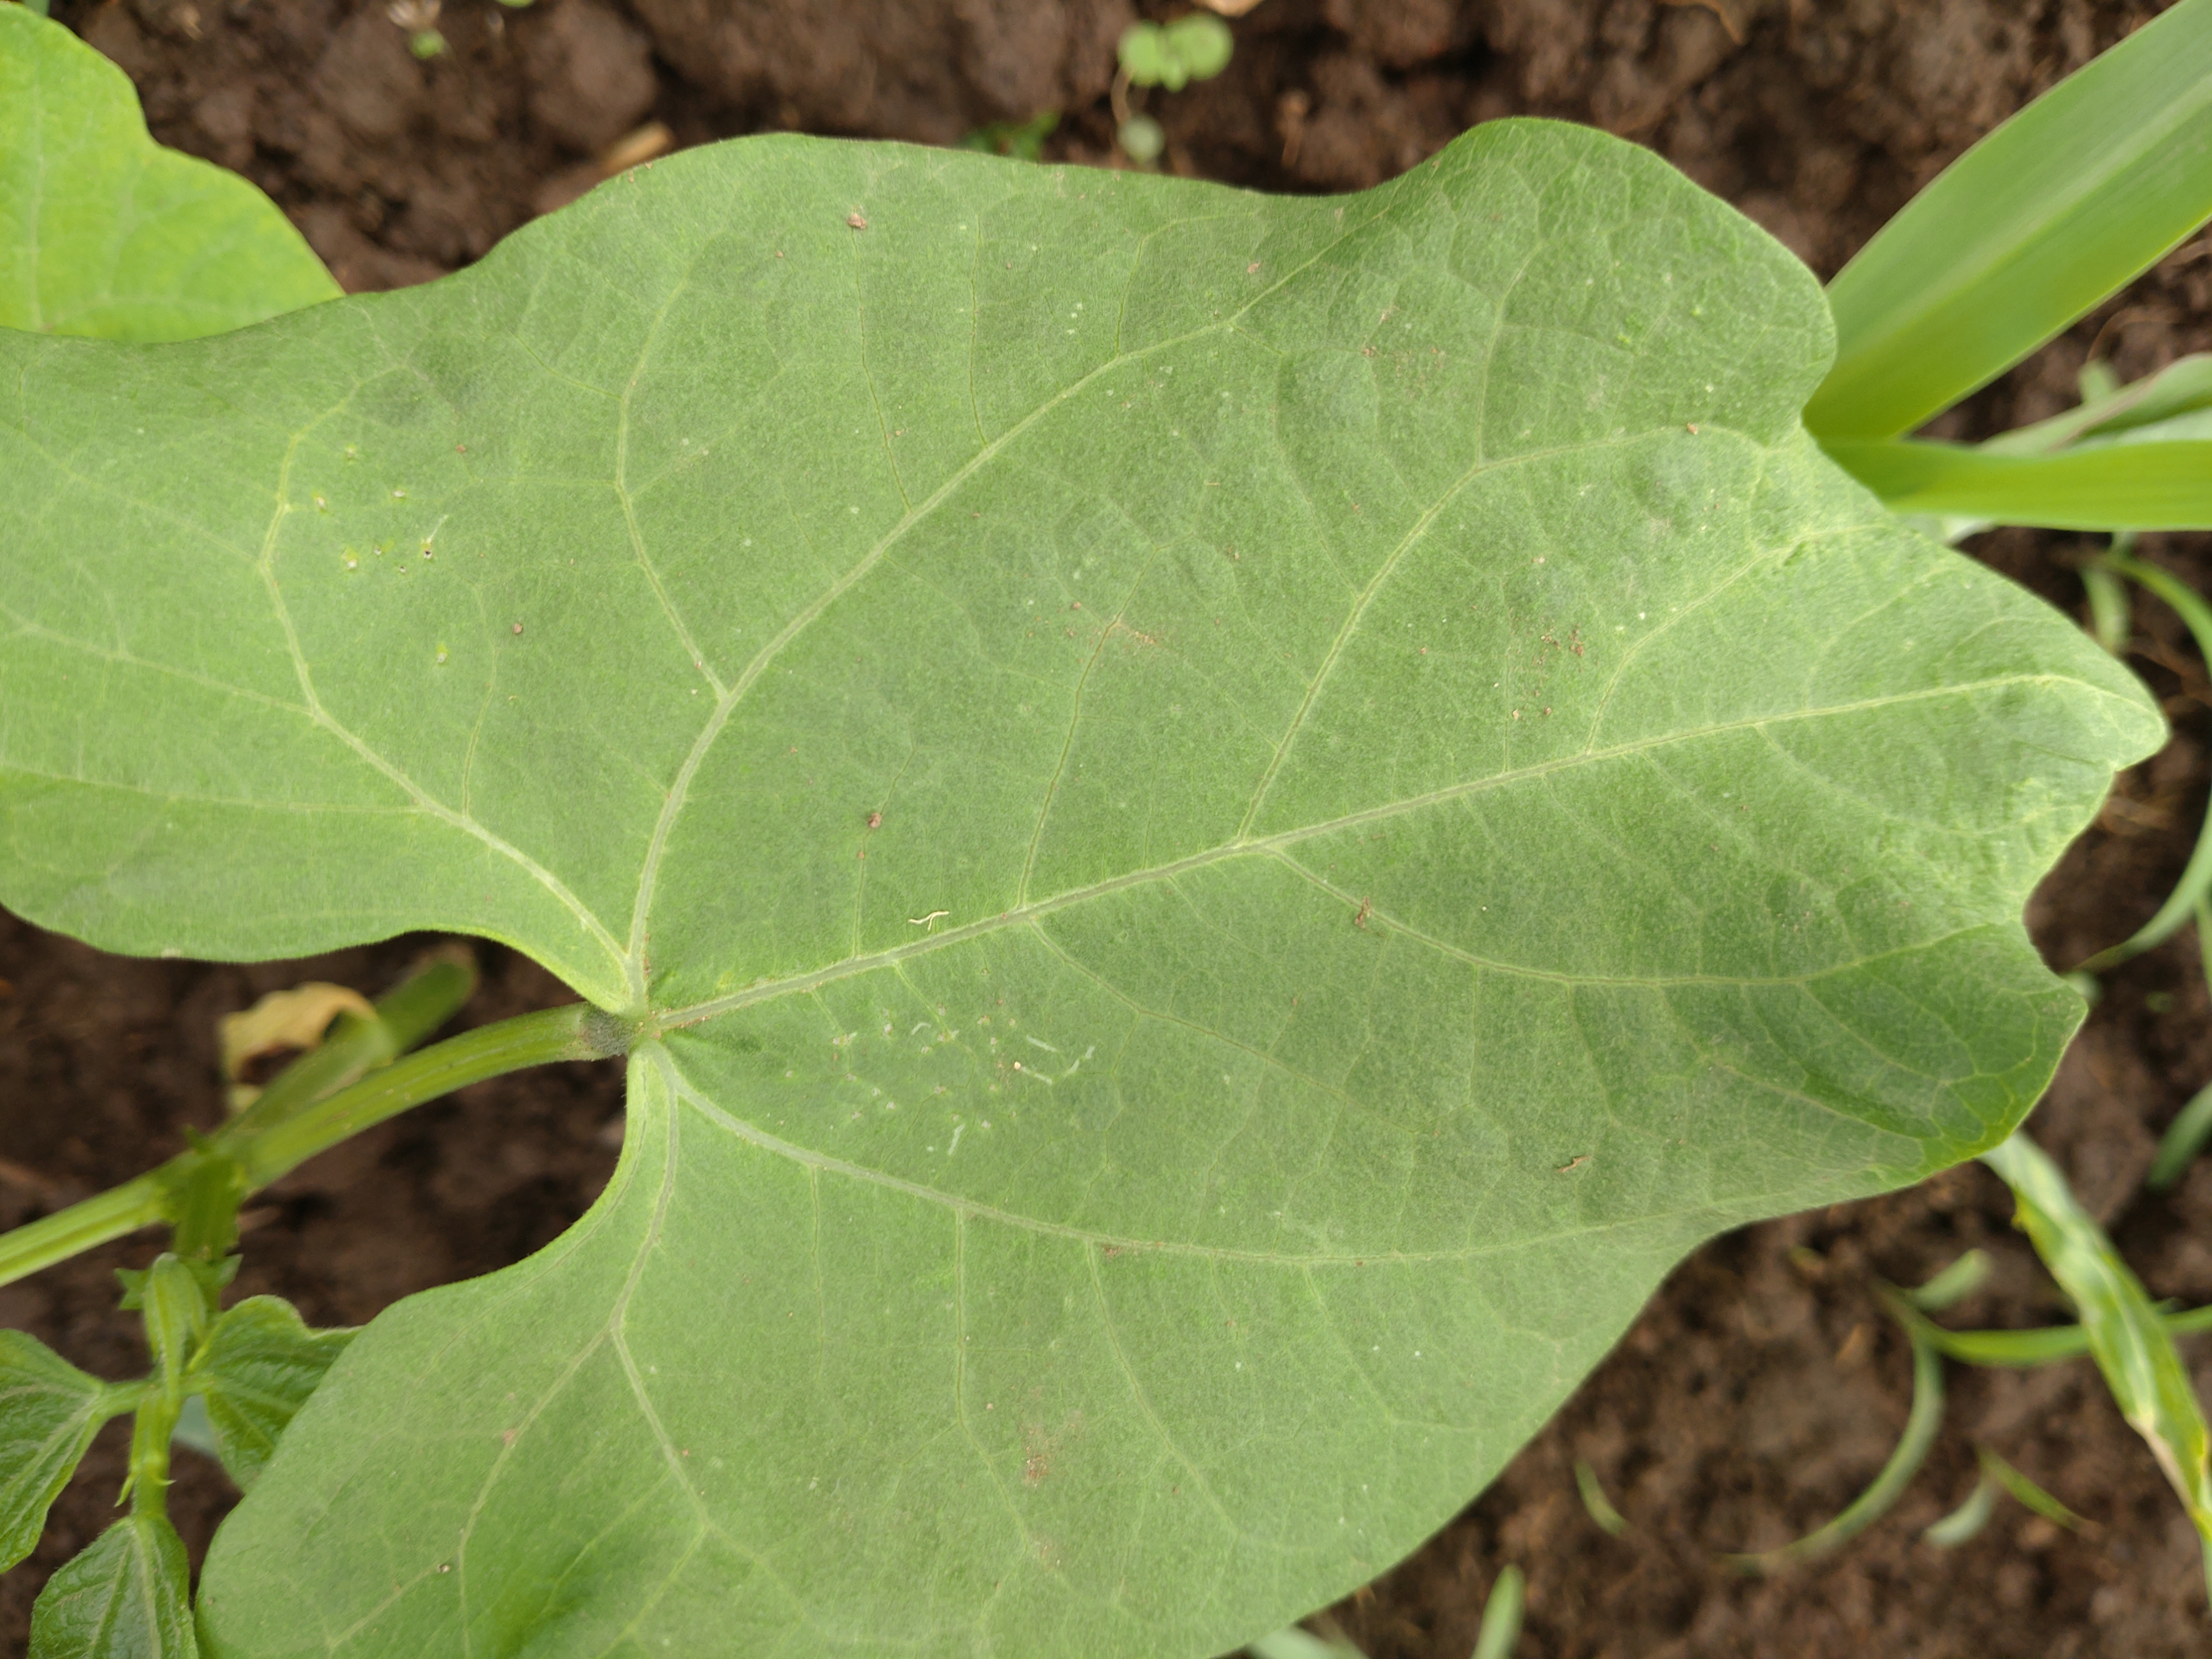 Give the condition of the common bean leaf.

healthy
